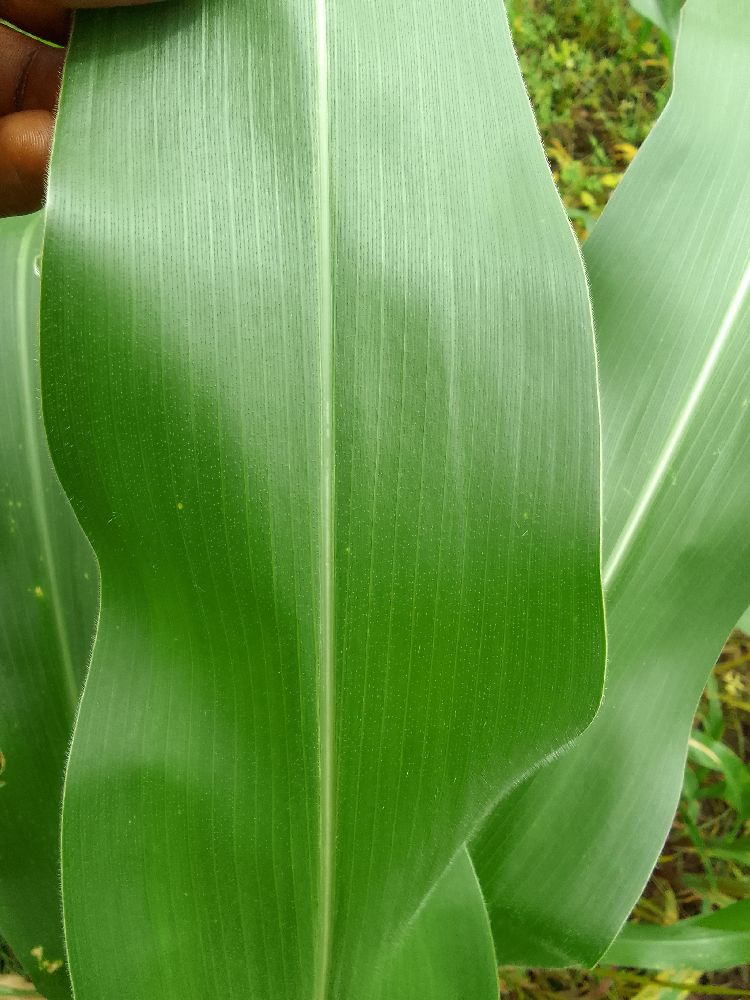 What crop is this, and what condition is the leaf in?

maize, healthy
